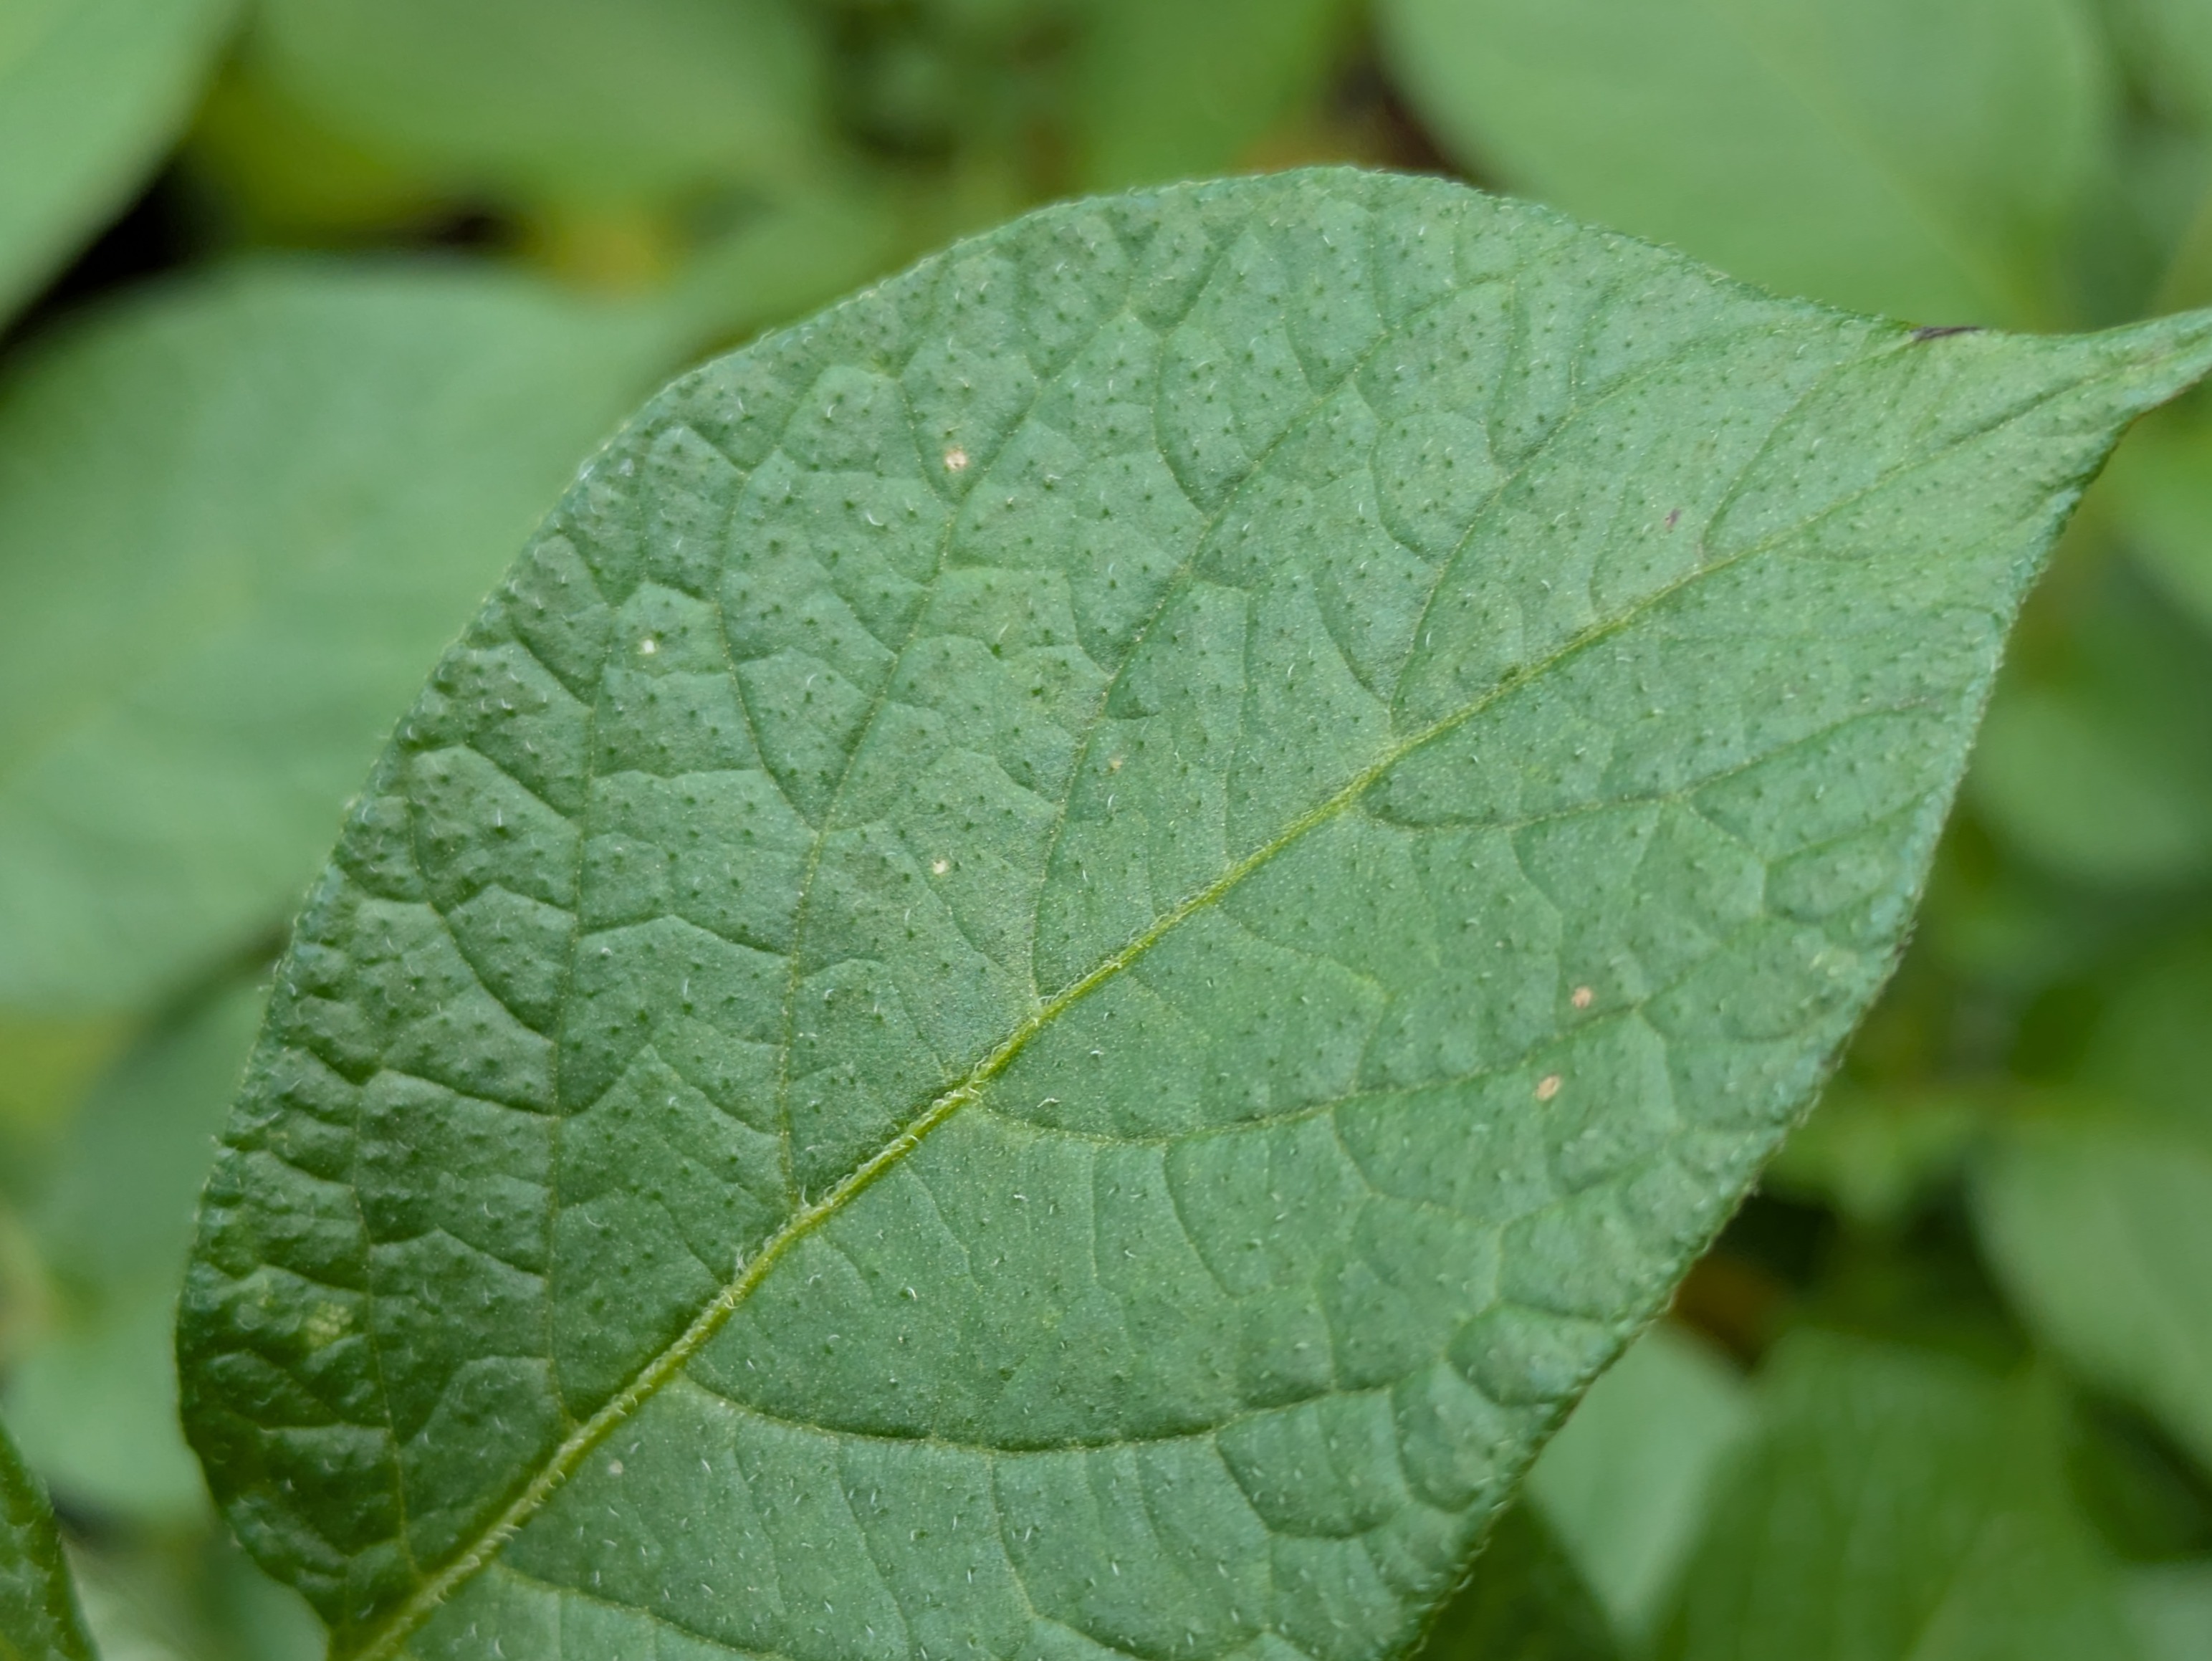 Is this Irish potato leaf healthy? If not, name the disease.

healthy
